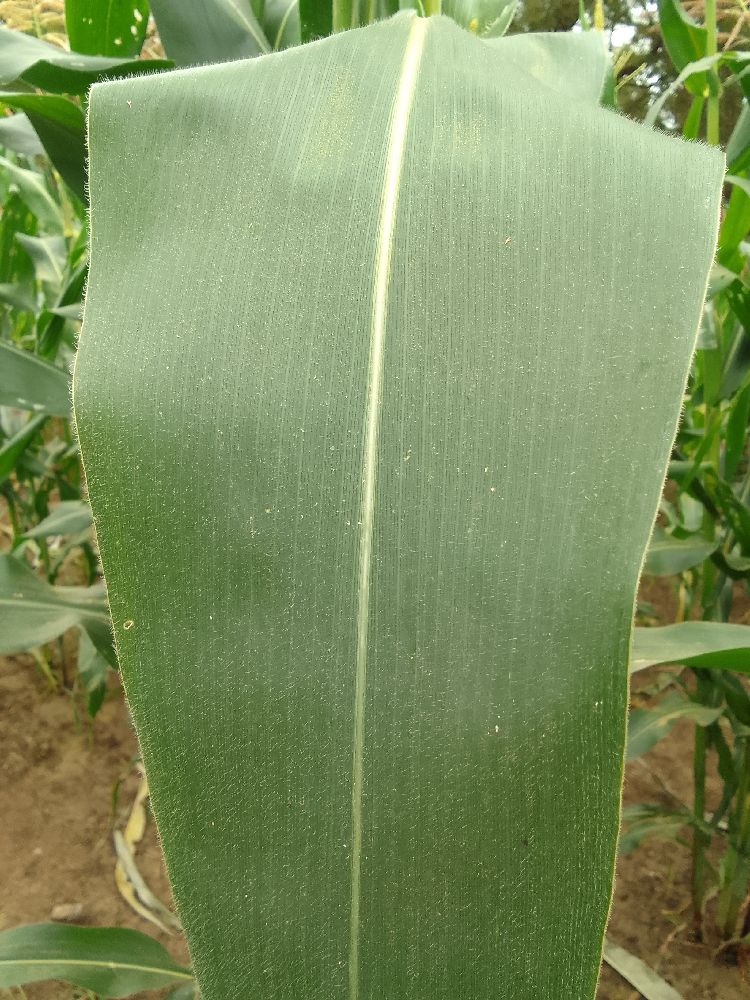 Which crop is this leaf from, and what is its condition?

maize, healthy
